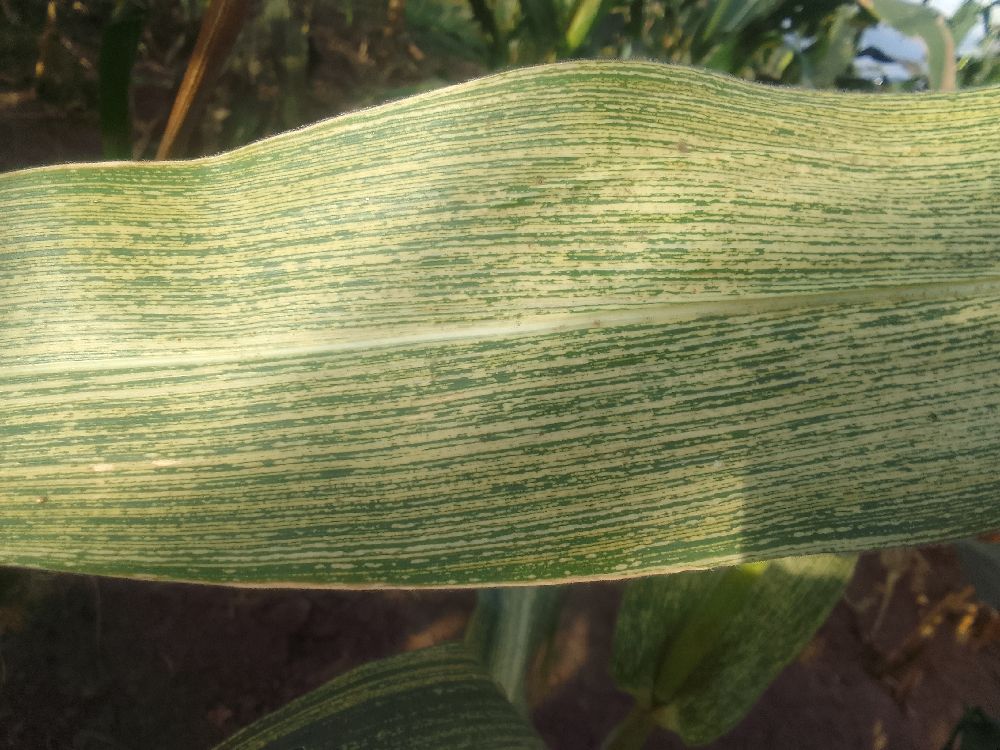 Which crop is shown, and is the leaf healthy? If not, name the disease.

maize, maize streak virus
